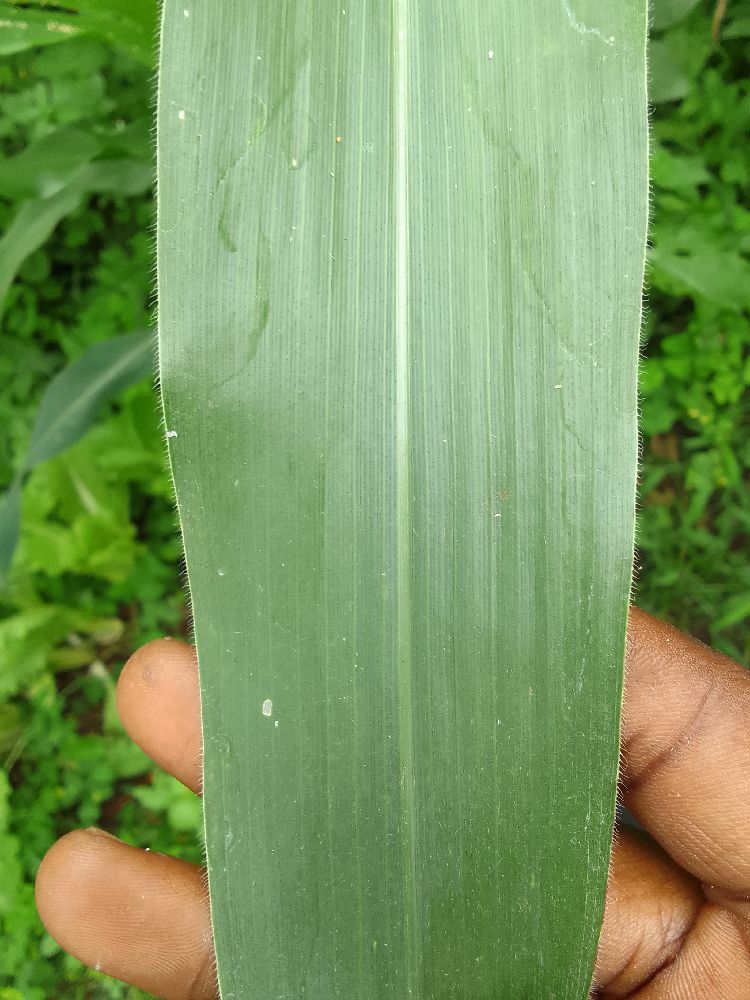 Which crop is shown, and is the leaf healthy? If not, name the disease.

maize, healthy
